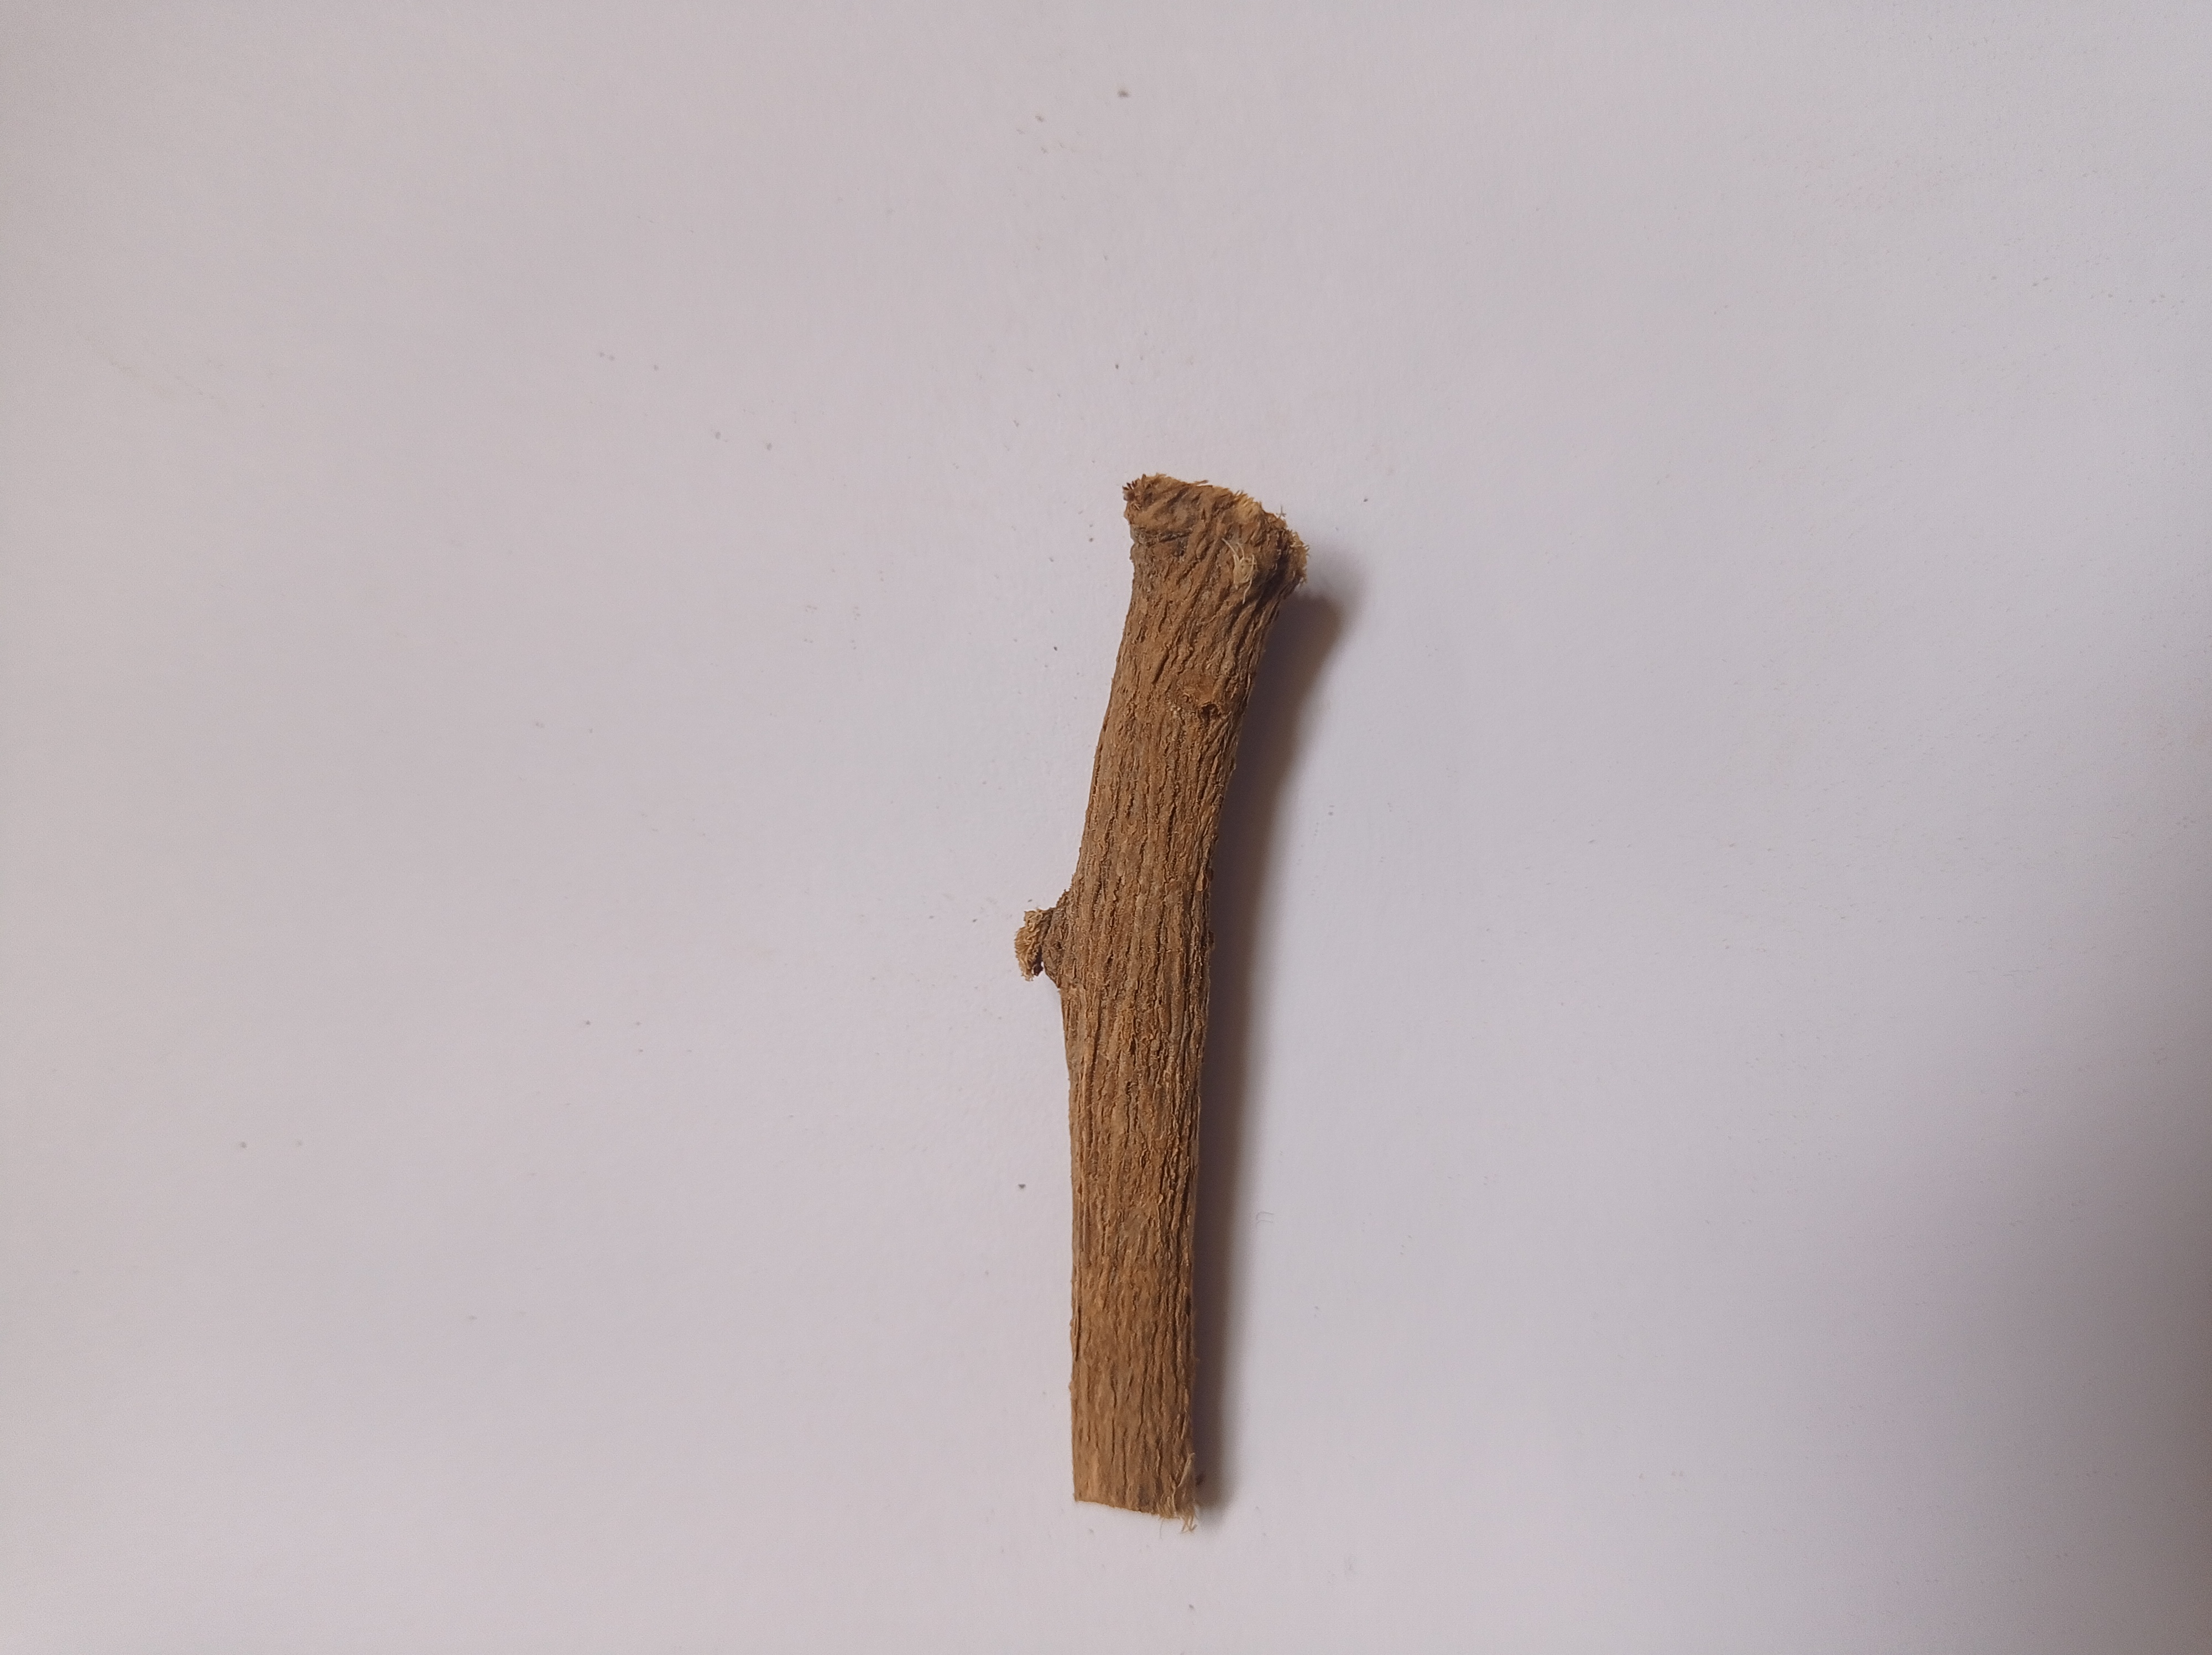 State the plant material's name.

jesthamadh
